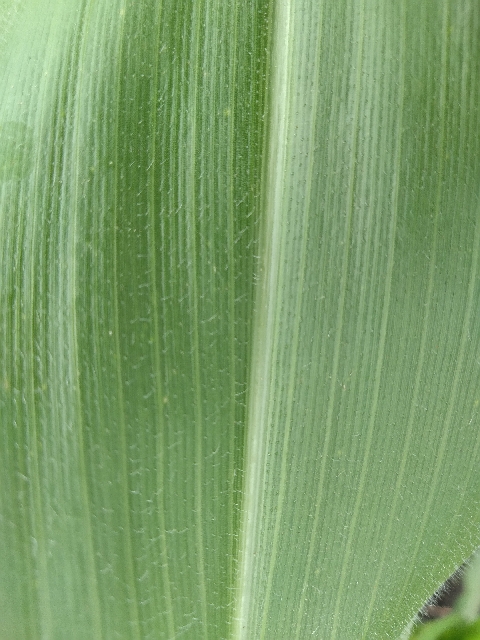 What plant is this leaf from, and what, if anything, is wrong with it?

maize, healthy
